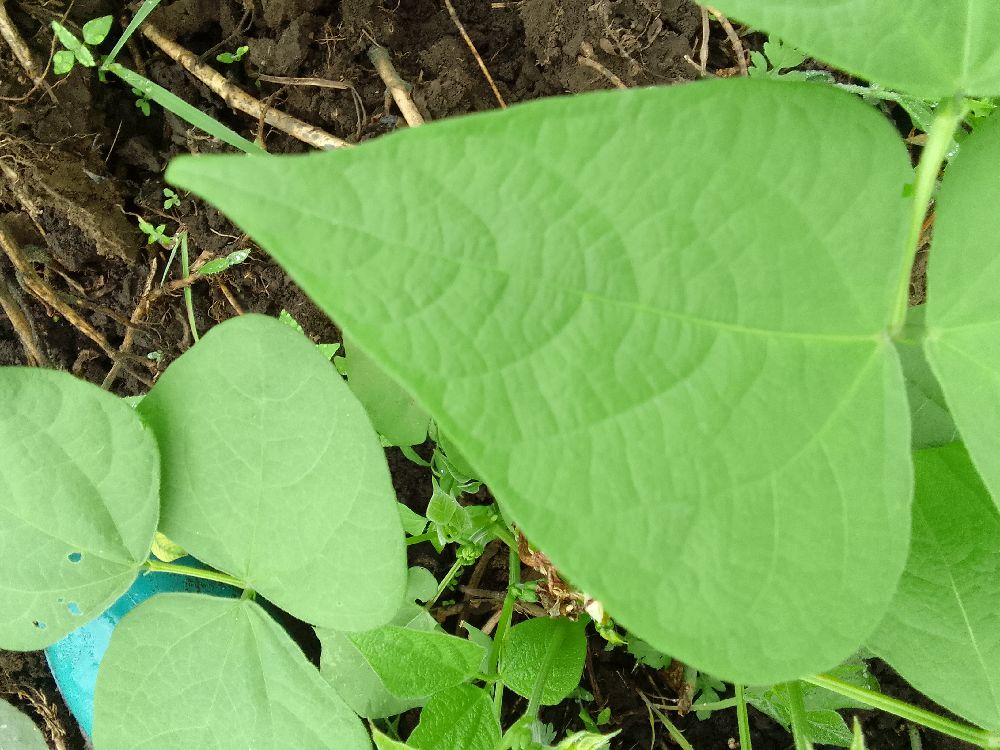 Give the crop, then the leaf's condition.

common bean, healthy
